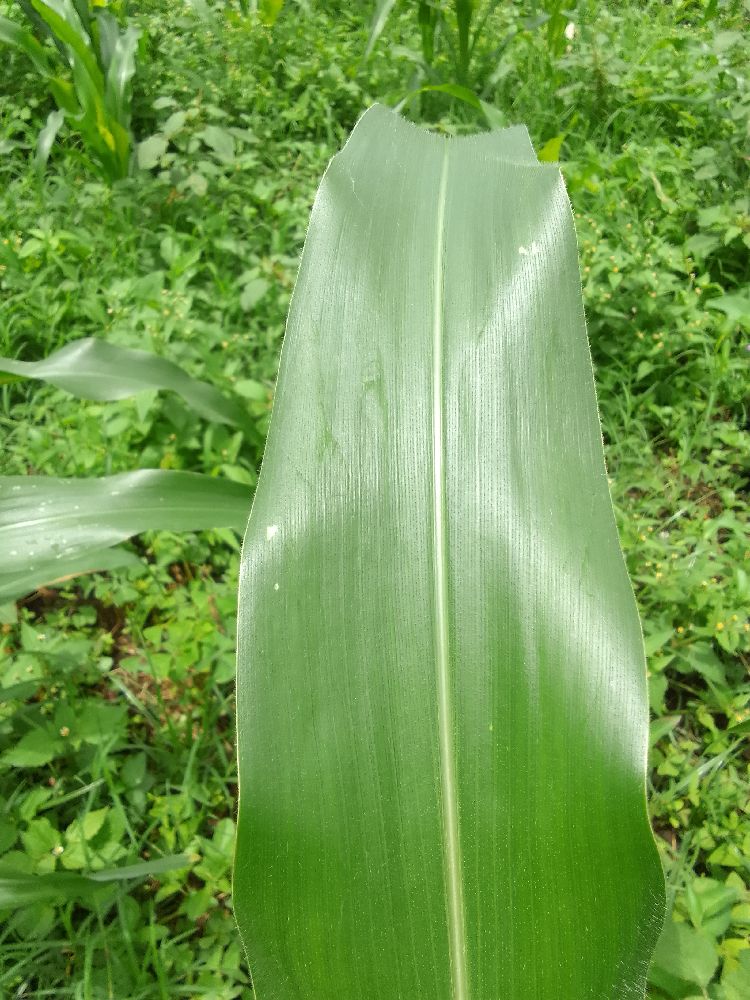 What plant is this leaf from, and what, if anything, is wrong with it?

maize, healthy
